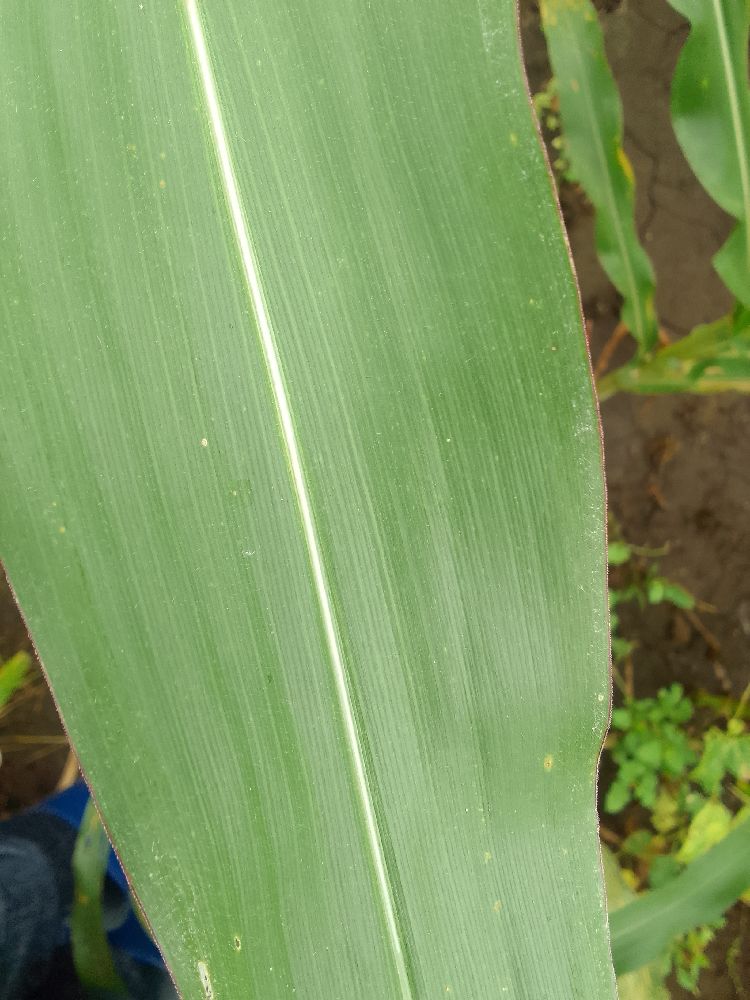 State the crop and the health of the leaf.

maize, healthy
